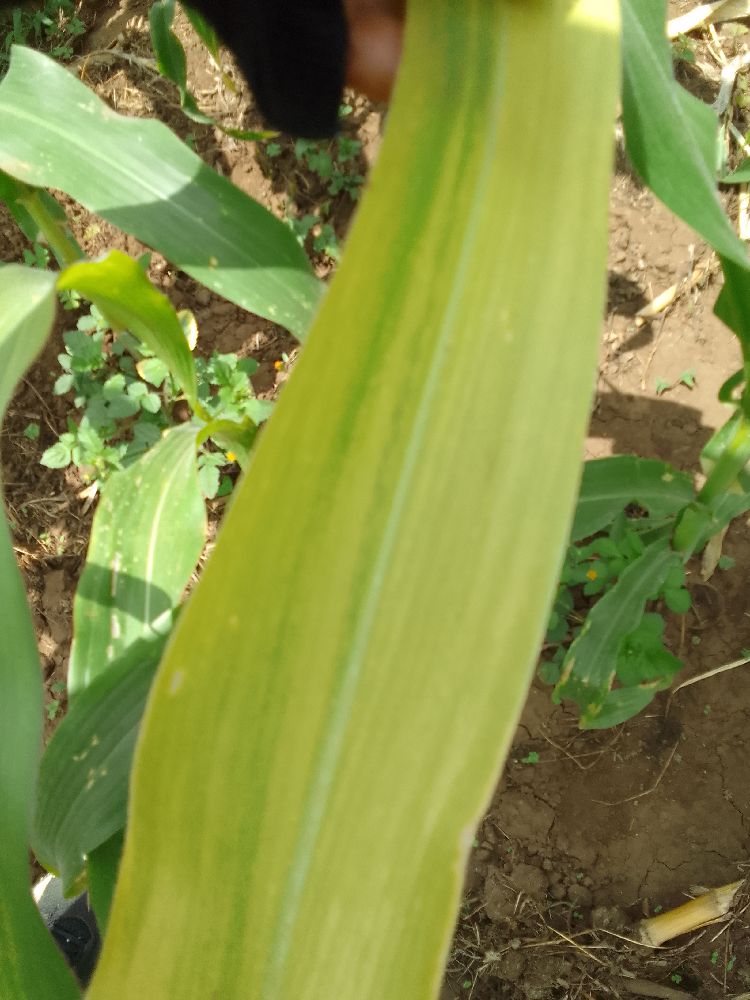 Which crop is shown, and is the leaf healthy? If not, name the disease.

maize, maize lethal necrosis
